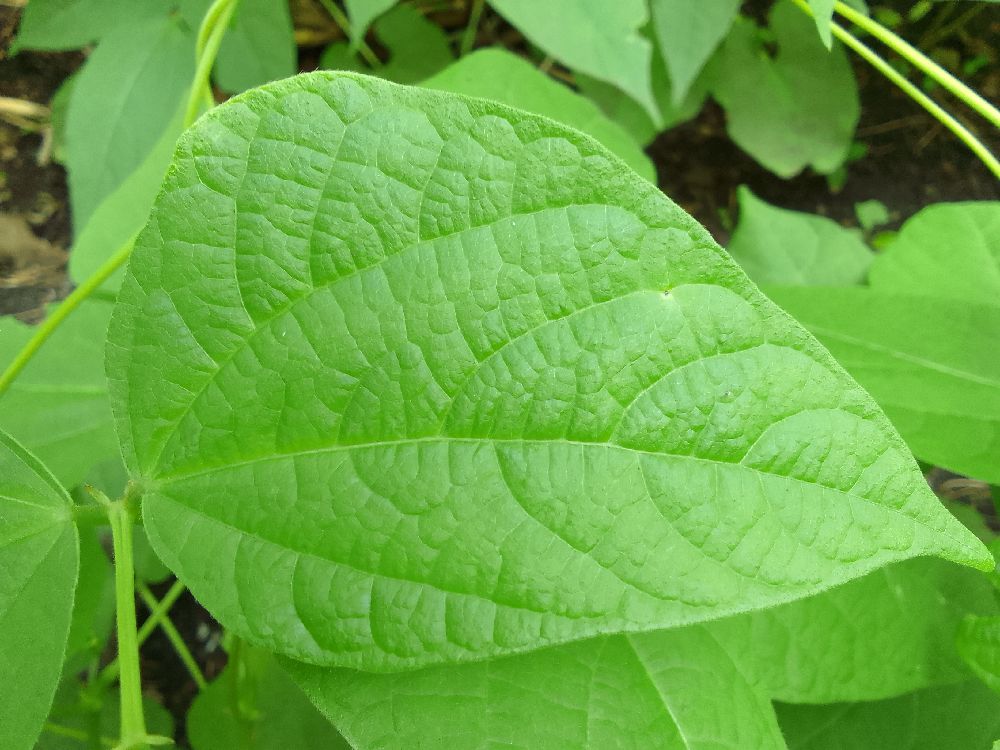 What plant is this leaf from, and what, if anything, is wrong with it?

common bean, healthy
